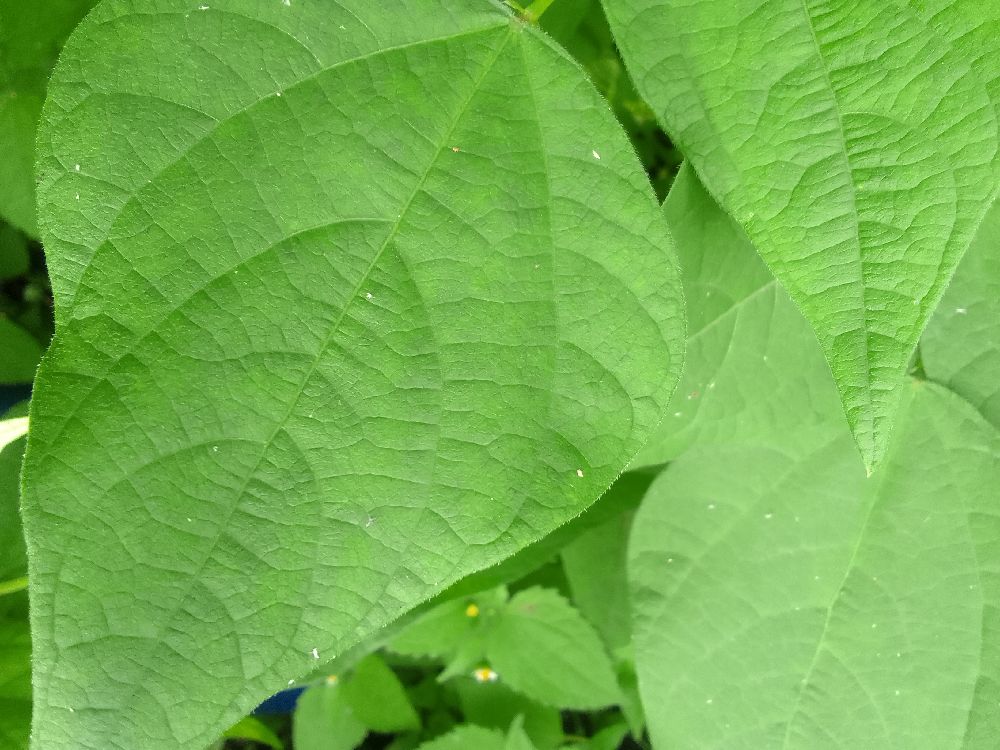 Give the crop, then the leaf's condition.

common bean, healthy
